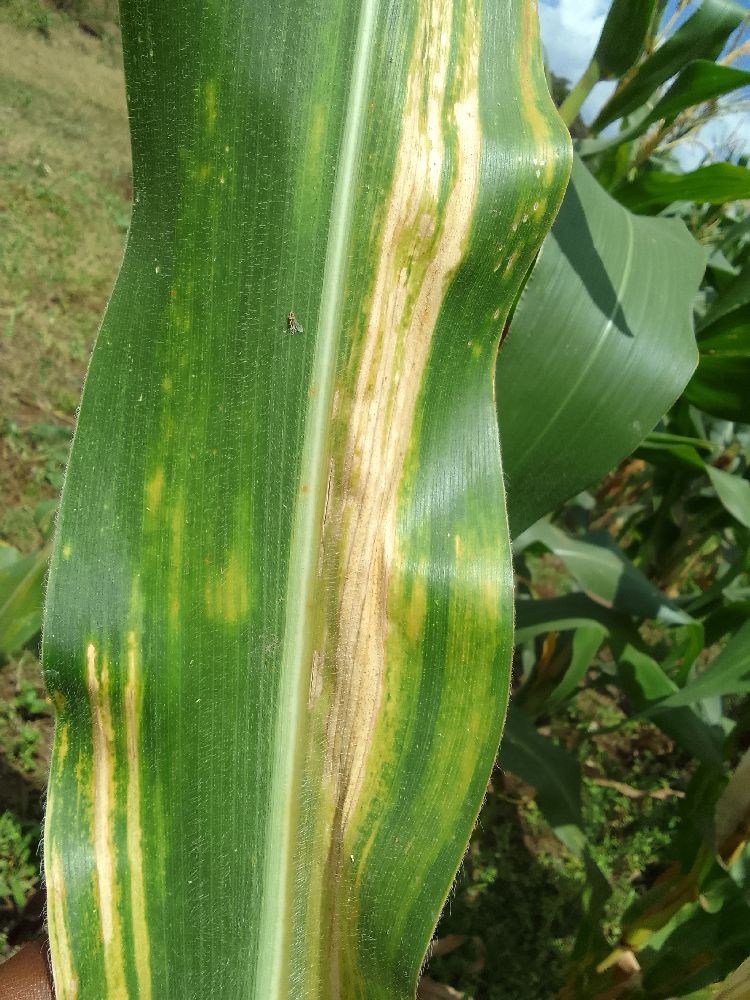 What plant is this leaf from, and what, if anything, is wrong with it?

maize, maize lethal necrosis
